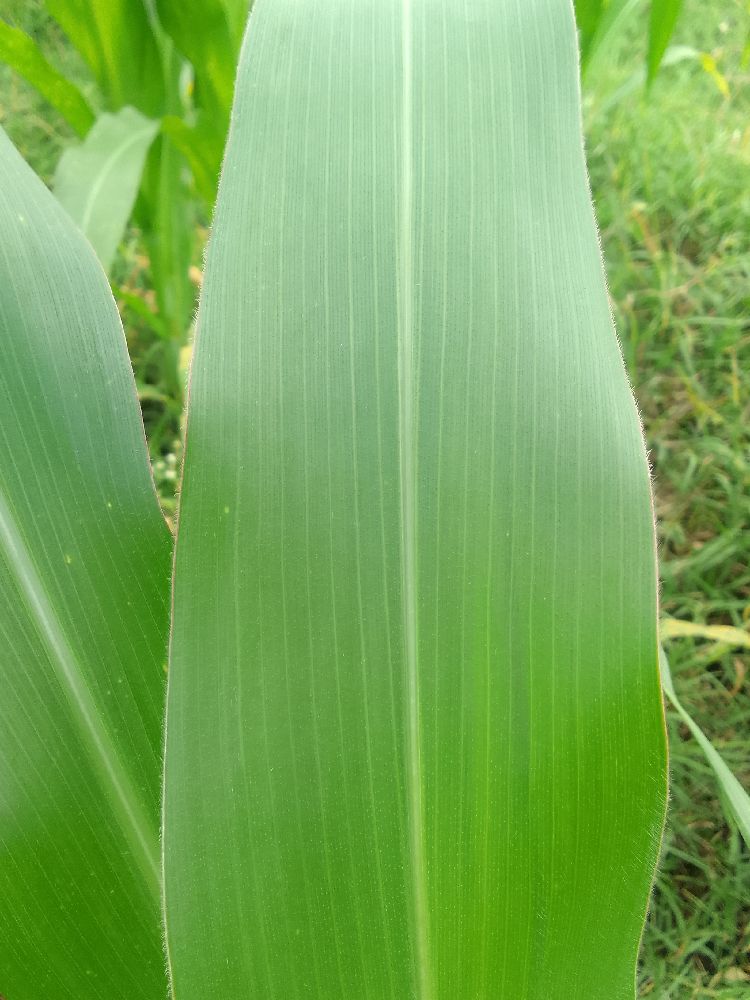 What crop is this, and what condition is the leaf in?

maize, healthy
